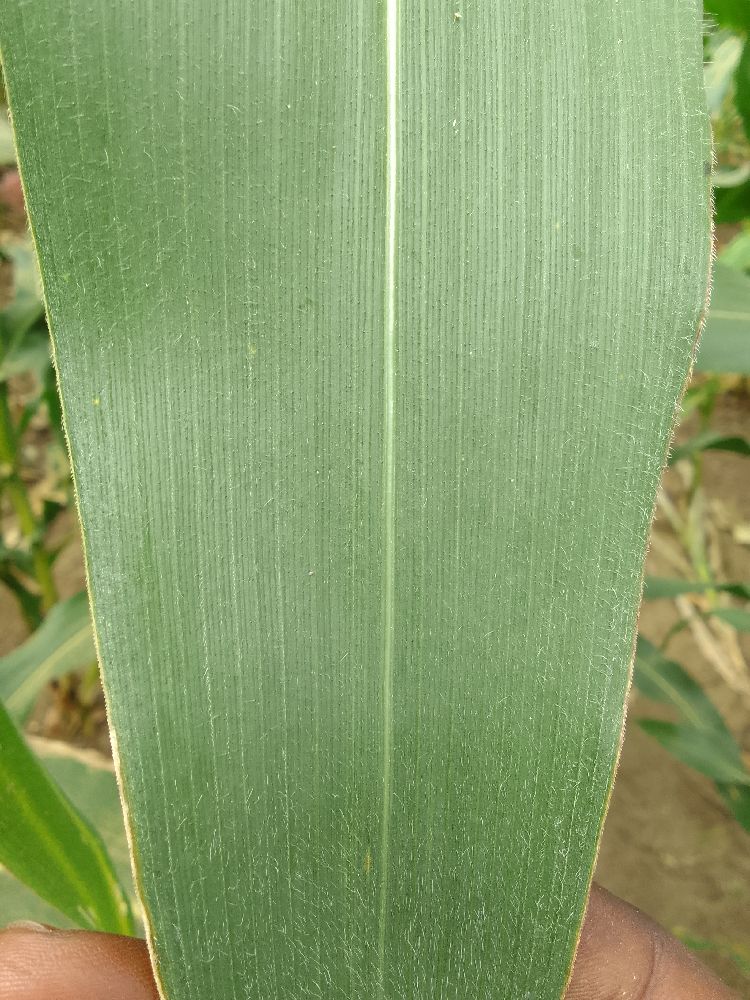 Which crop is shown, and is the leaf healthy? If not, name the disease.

maize, healthy
